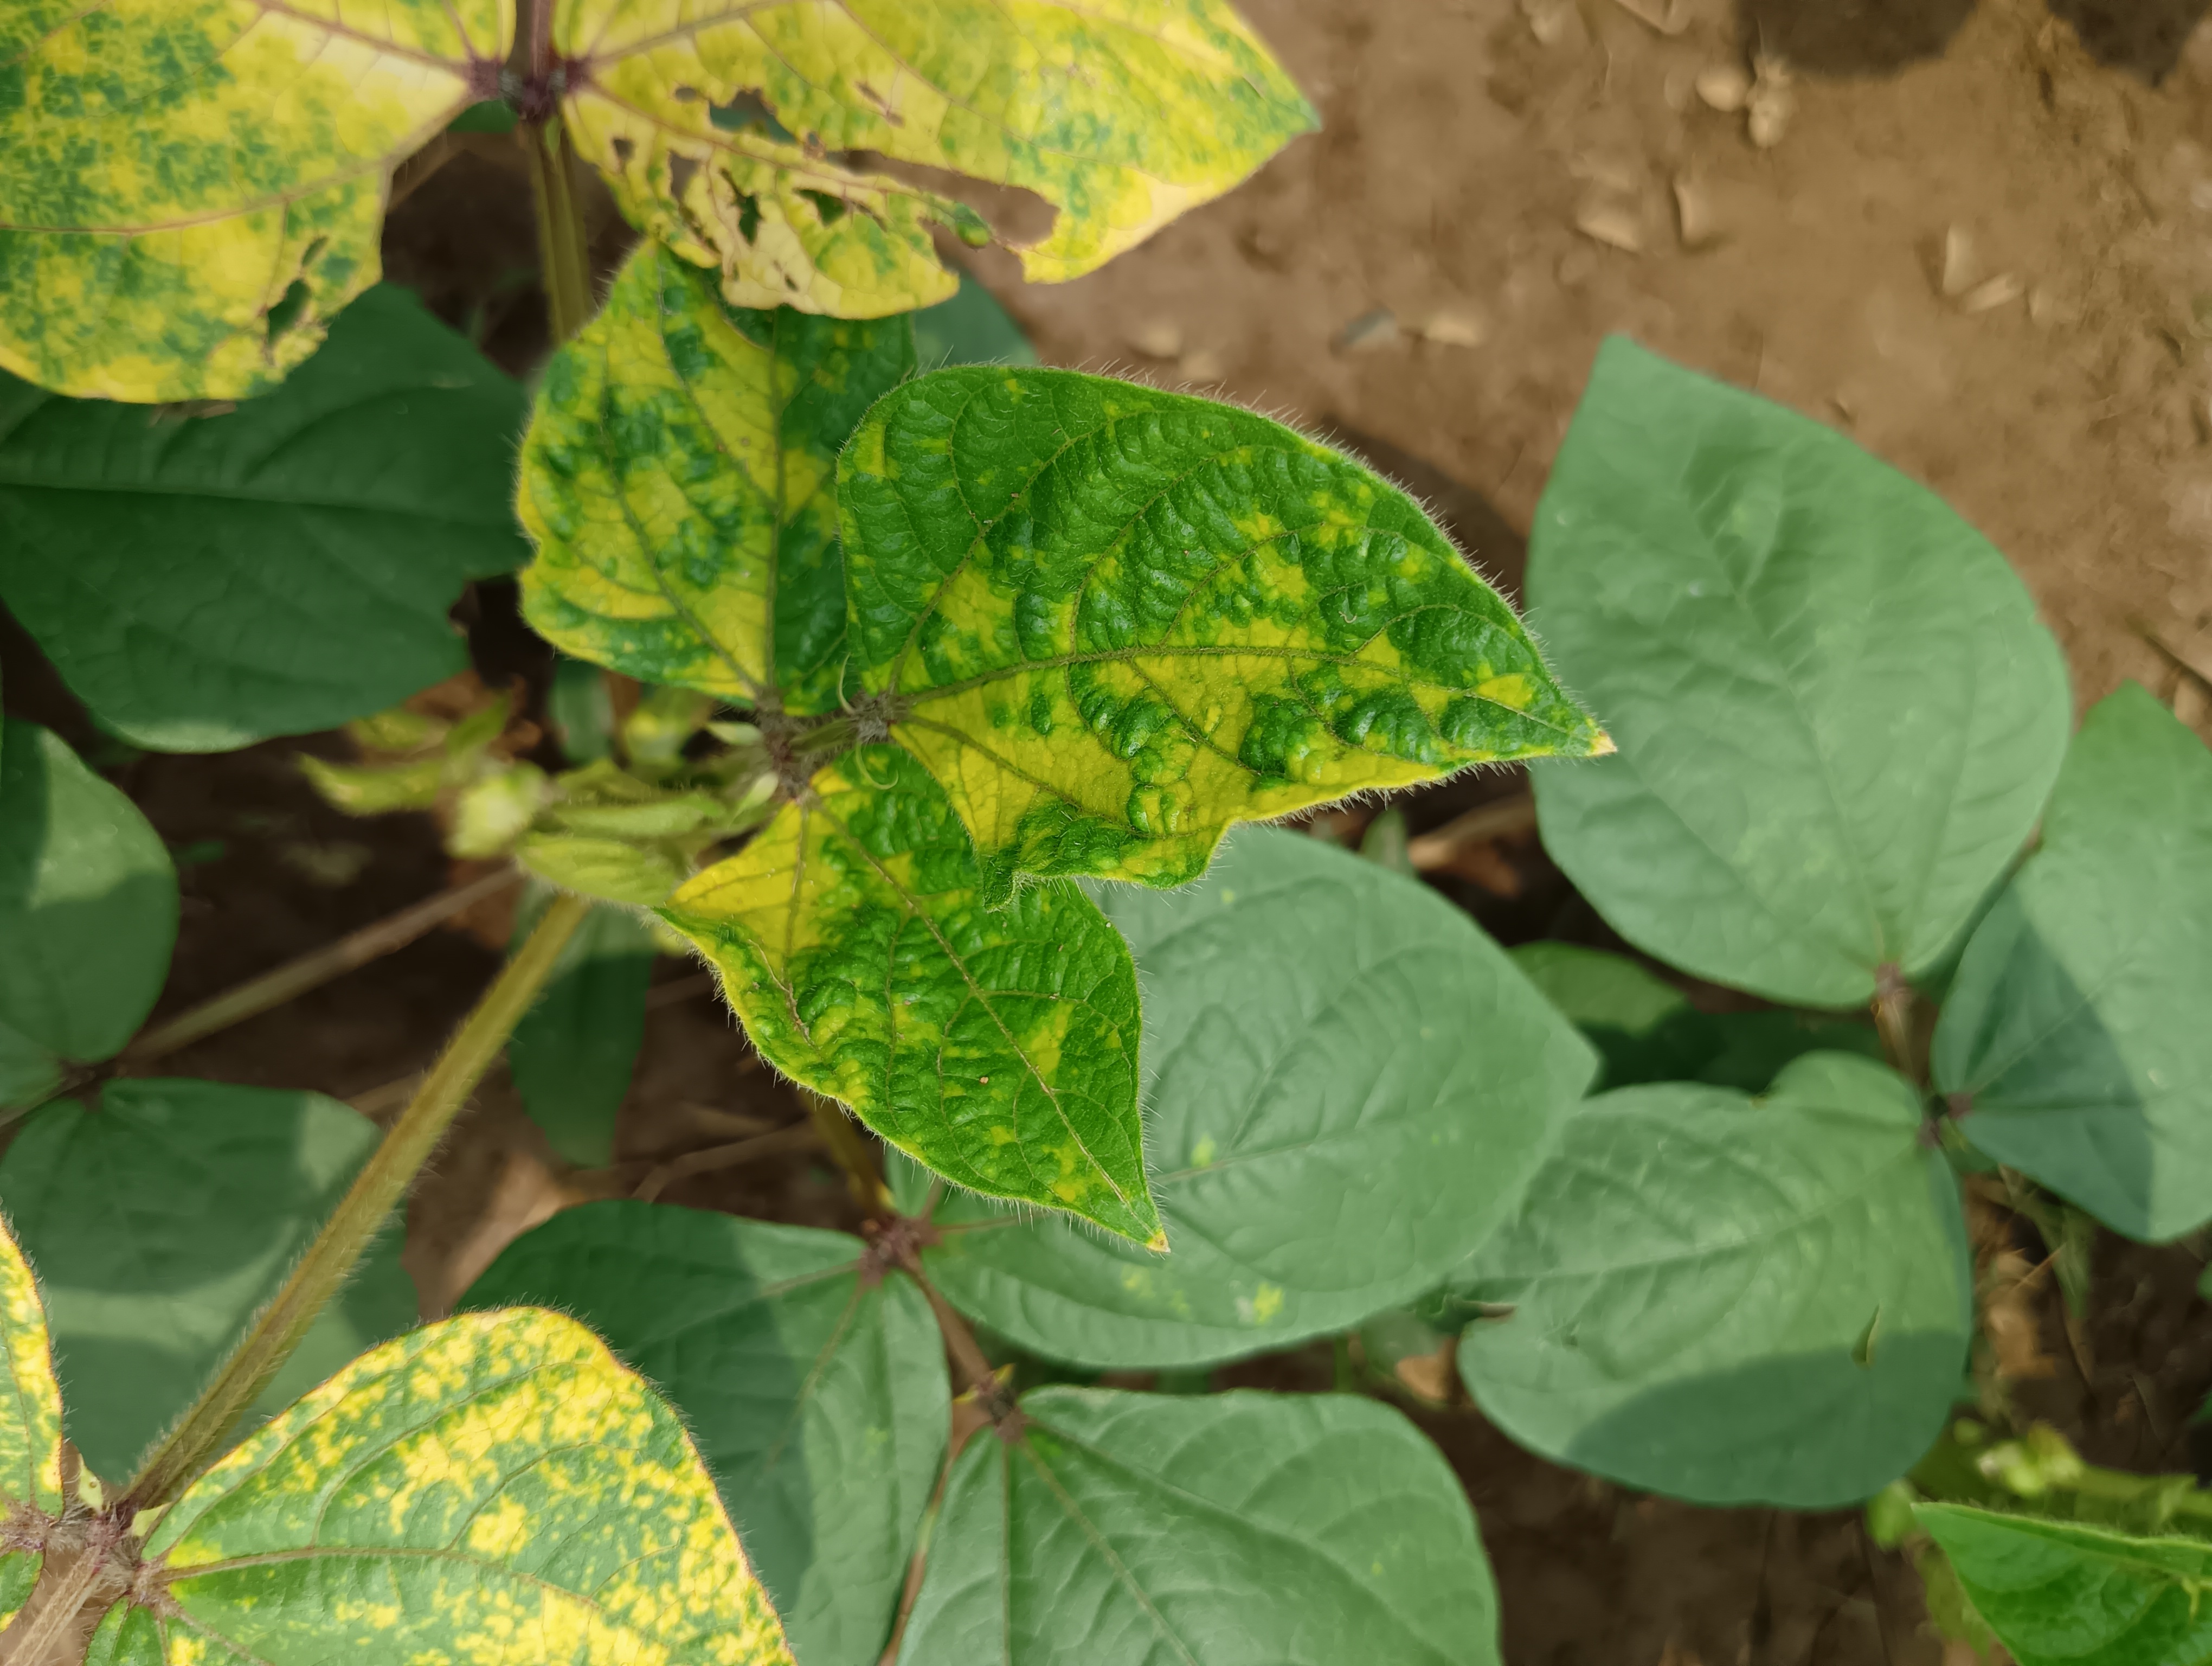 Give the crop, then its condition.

mungbean, yellow mosaic
